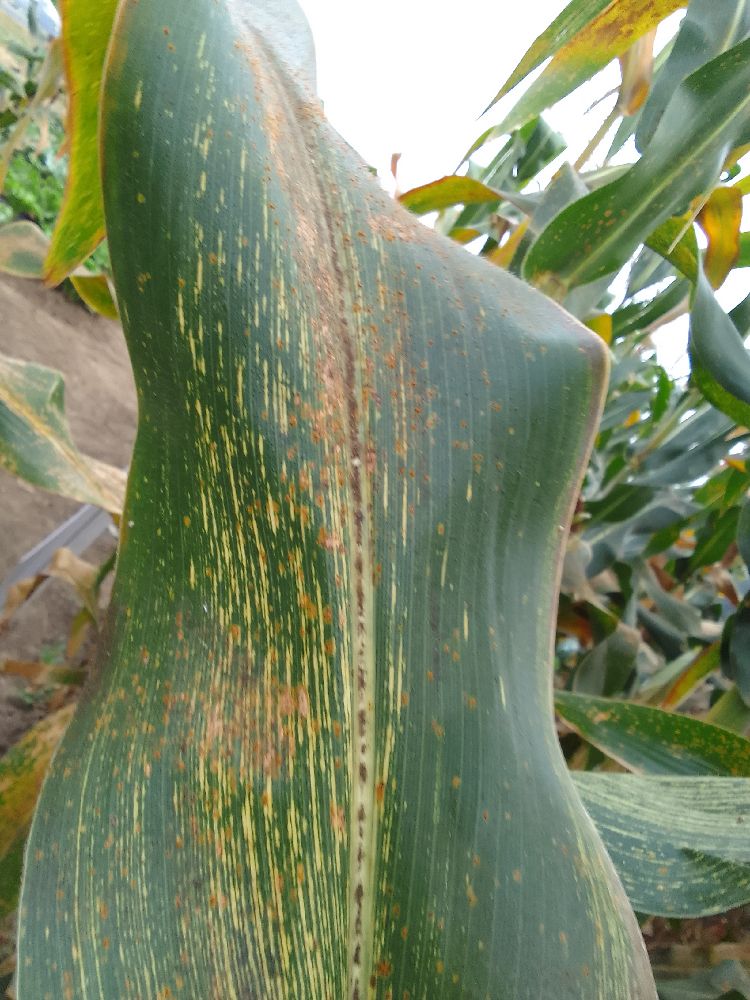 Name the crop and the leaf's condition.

maize, maize streak virus
